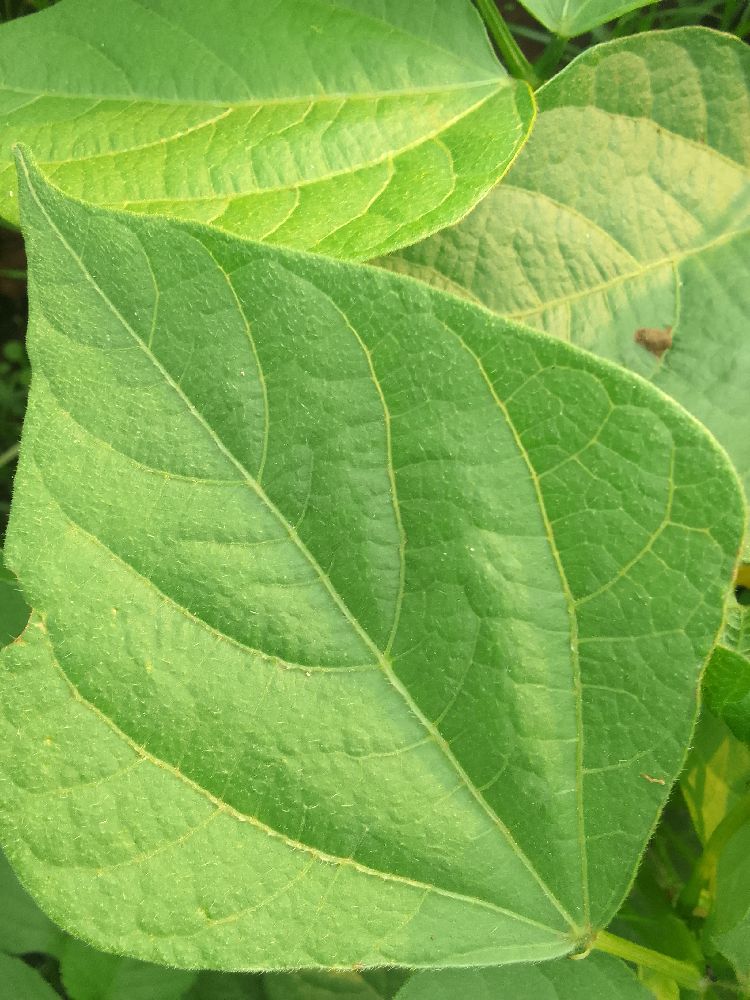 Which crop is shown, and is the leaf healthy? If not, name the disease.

common bean, healthy
